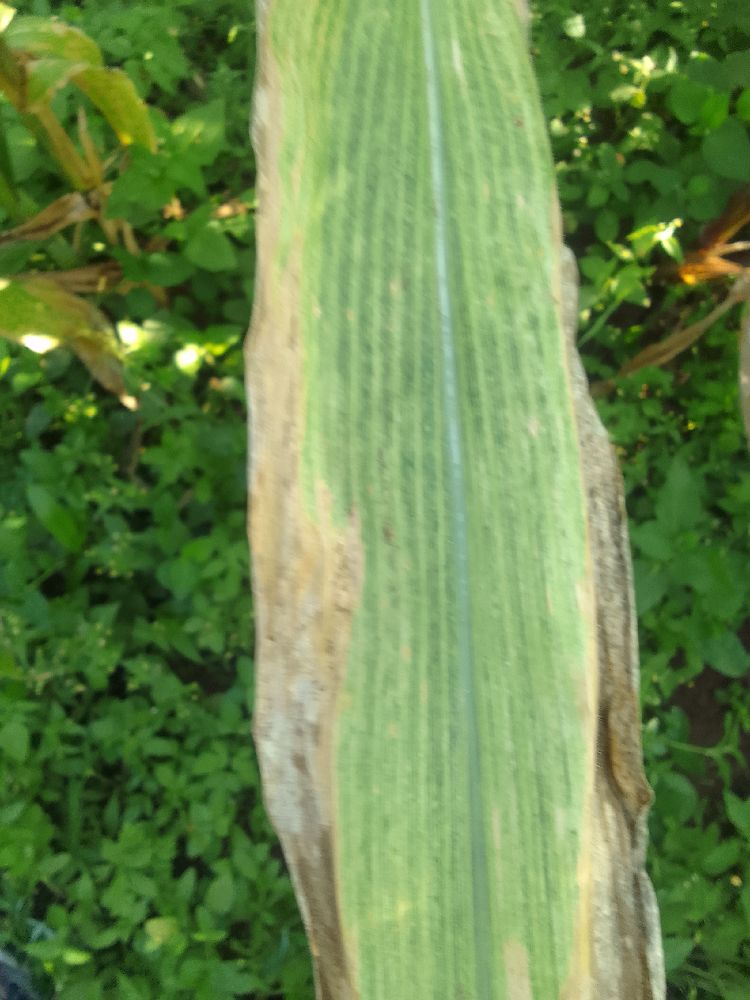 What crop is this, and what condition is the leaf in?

maize, maize lethal necrosis
